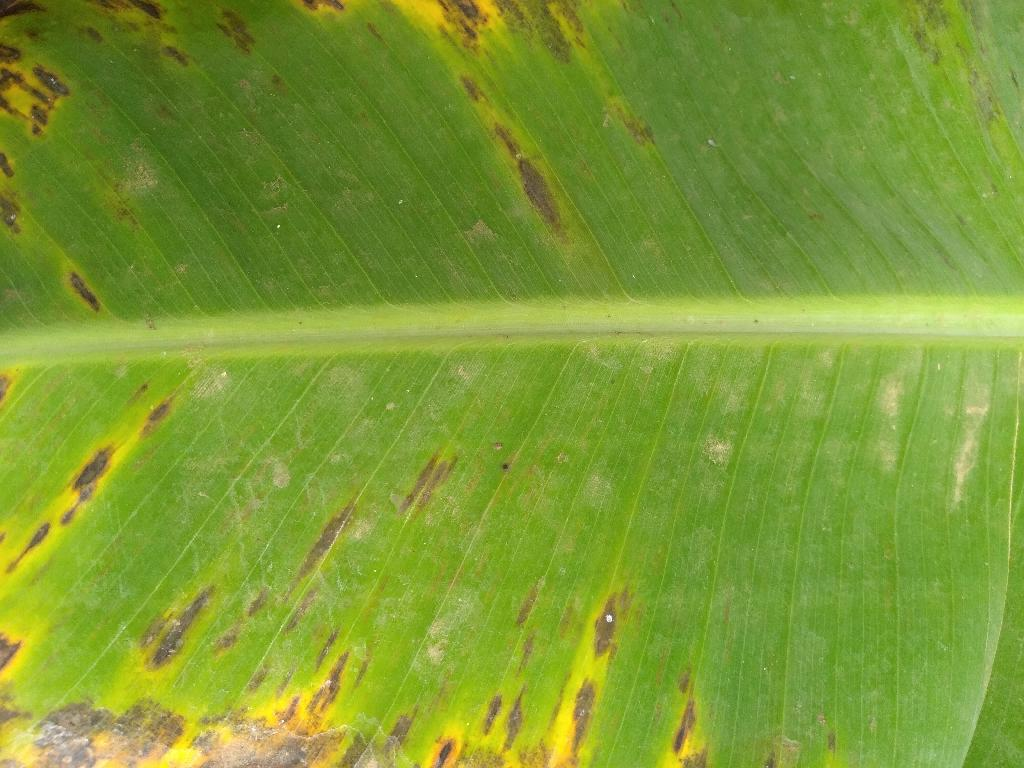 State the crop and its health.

banana, black sigatoka
